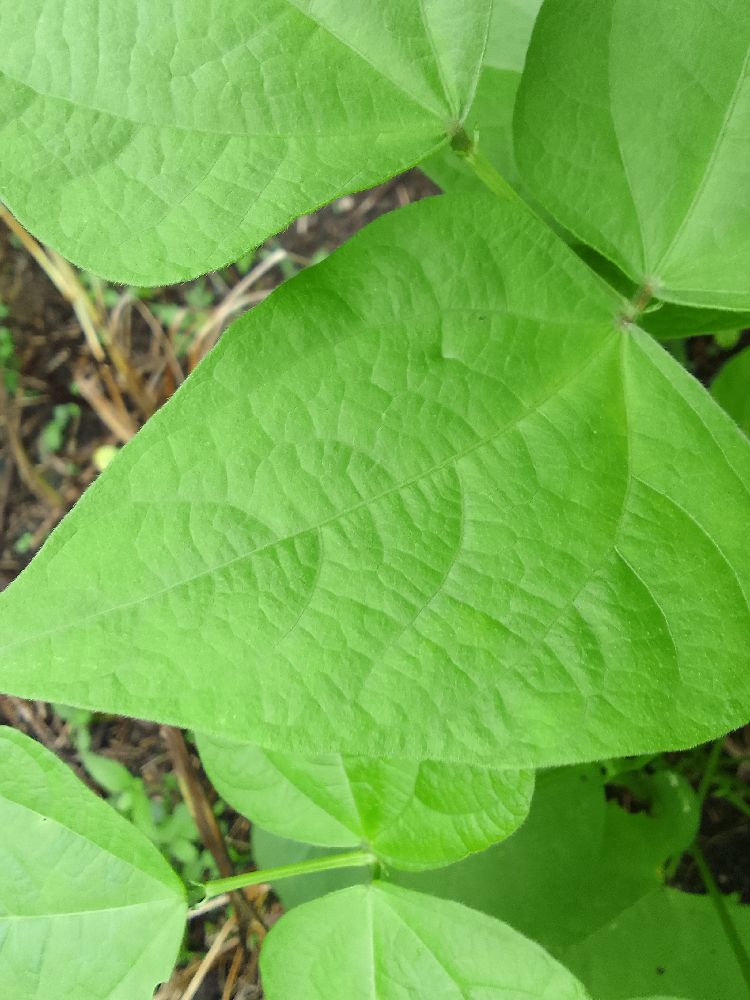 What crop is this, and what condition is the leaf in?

common bean, healthy
